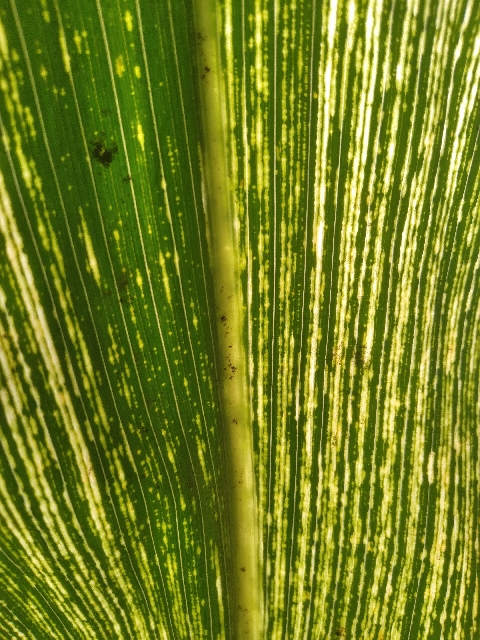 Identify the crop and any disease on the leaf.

maize, maize streak virus
